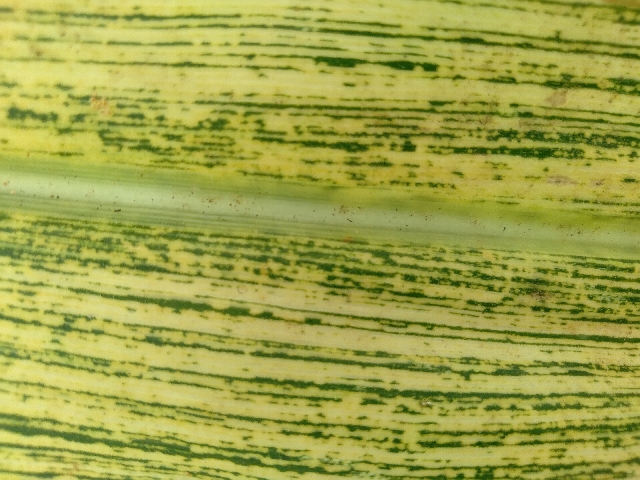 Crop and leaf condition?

maize, maize streak virus
